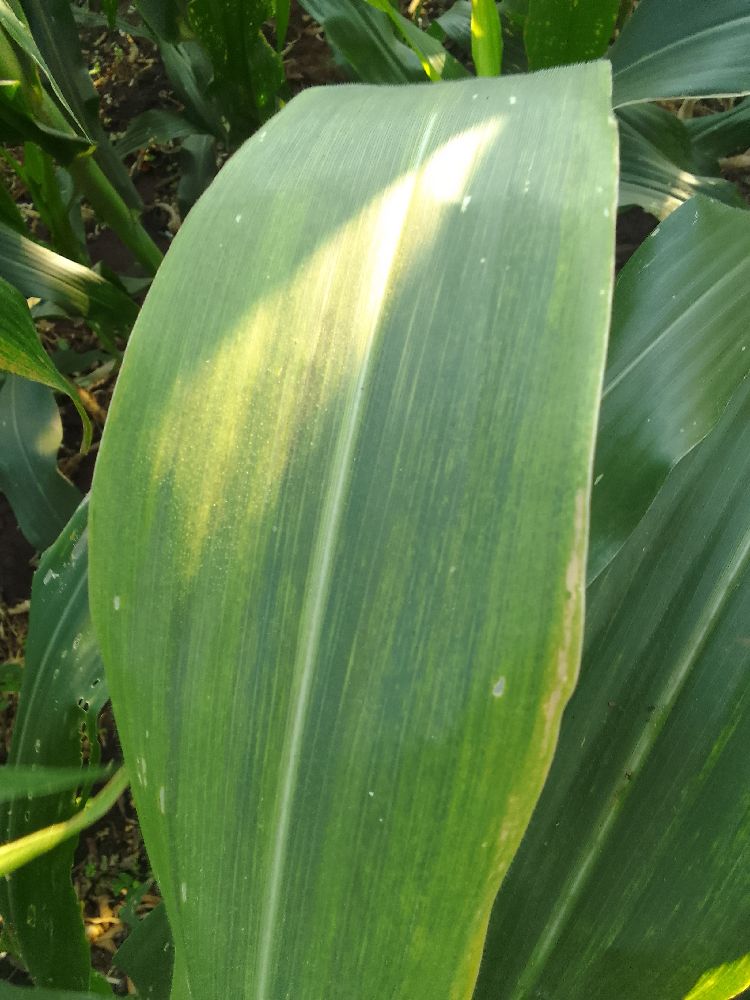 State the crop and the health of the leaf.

maize, maize lethal necrosis
